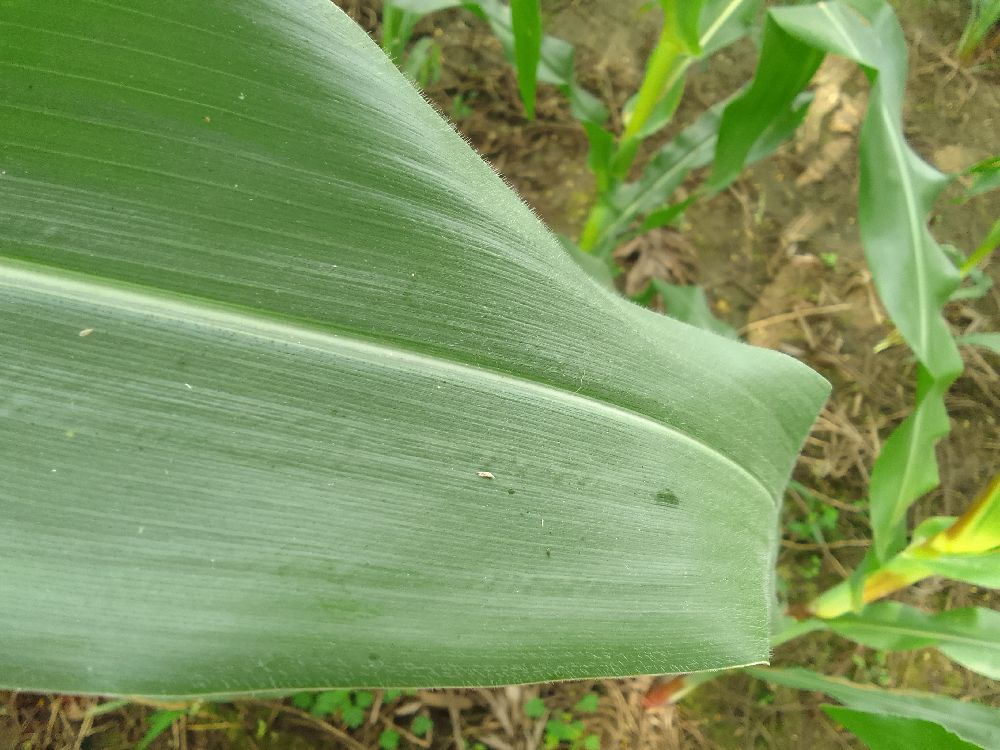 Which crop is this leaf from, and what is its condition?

maize, healthy
